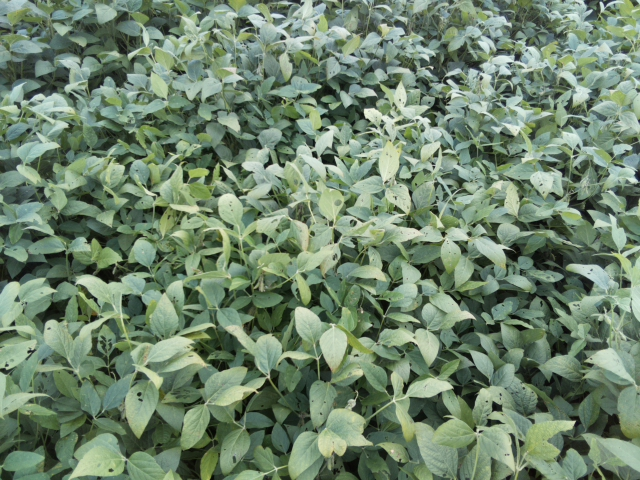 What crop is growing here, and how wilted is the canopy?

soybean, leaves with no wilting
